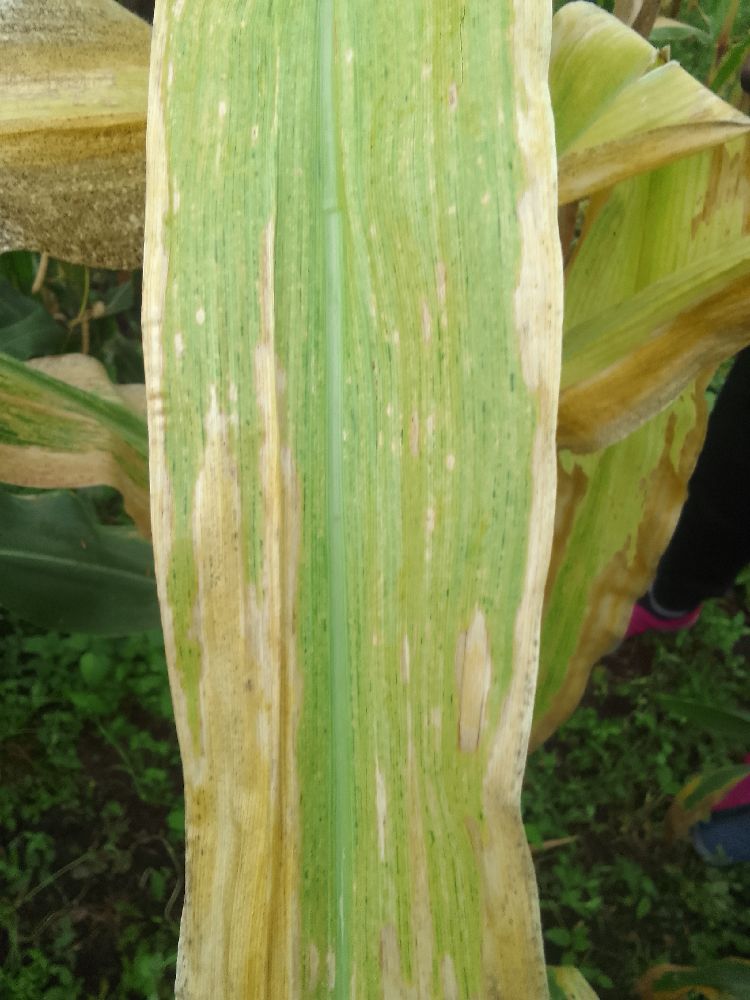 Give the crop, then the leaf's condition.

maize, maize lethal necrosis
